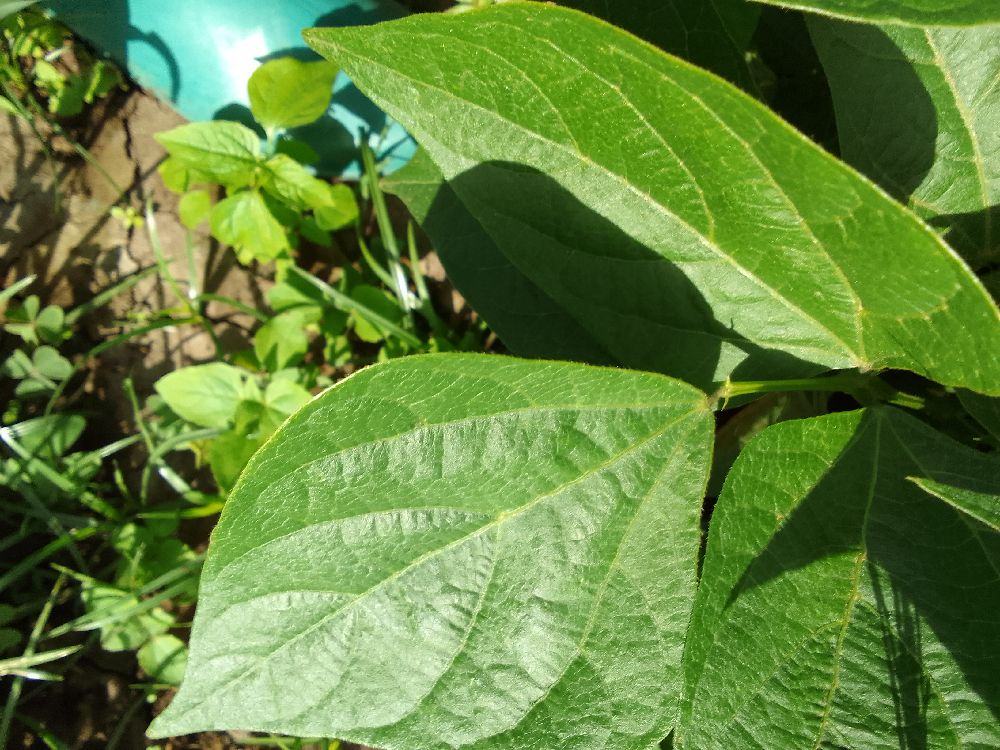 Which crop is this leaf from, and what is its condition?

common bean, healthy
